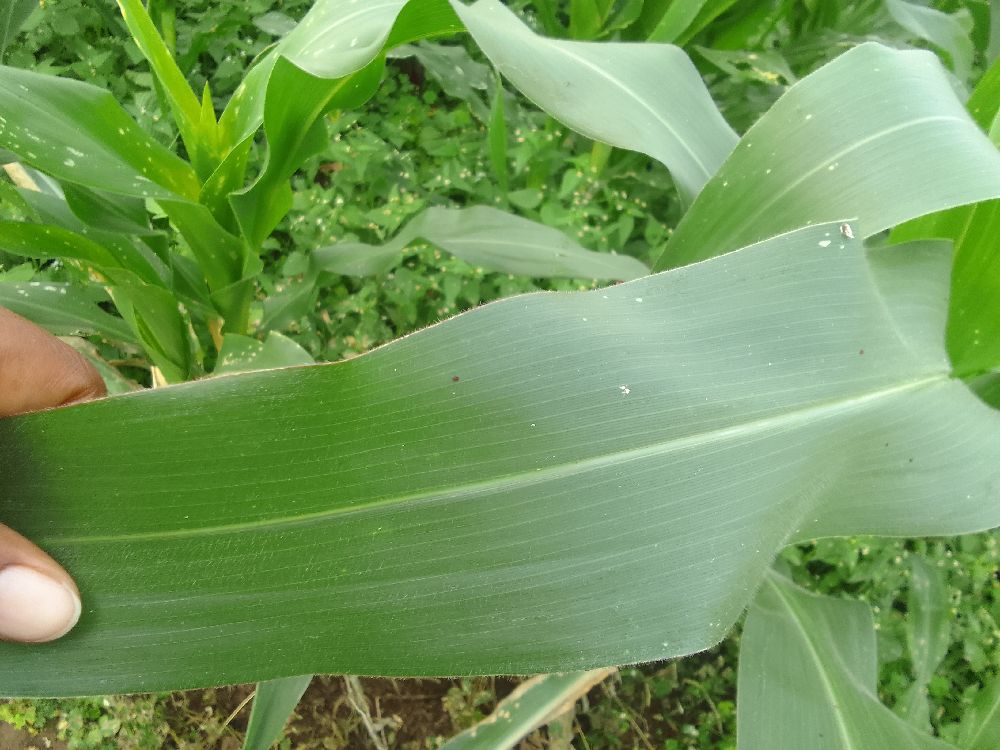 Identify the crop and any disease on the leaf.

maize, healthy
